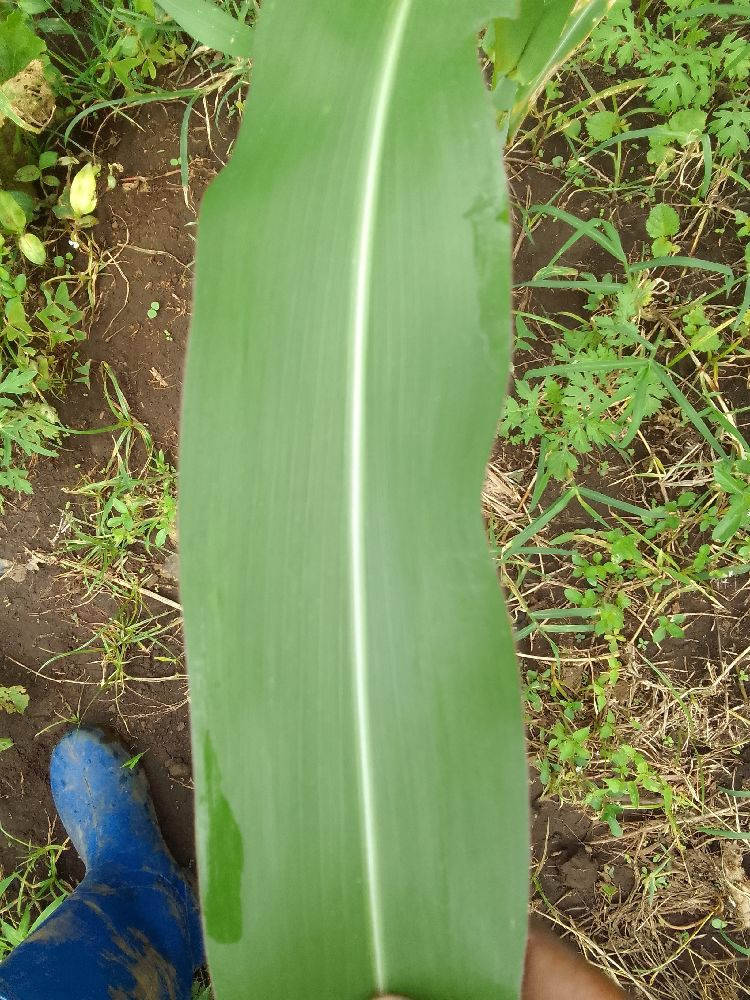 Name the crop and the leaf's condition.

maize, healthy
